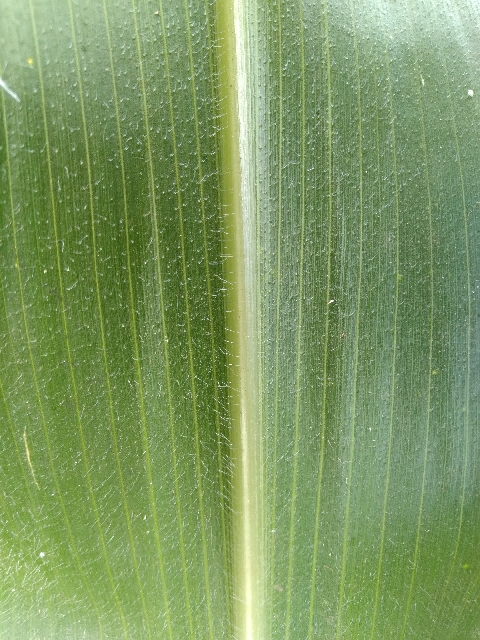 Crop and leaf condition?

maize, healthy
